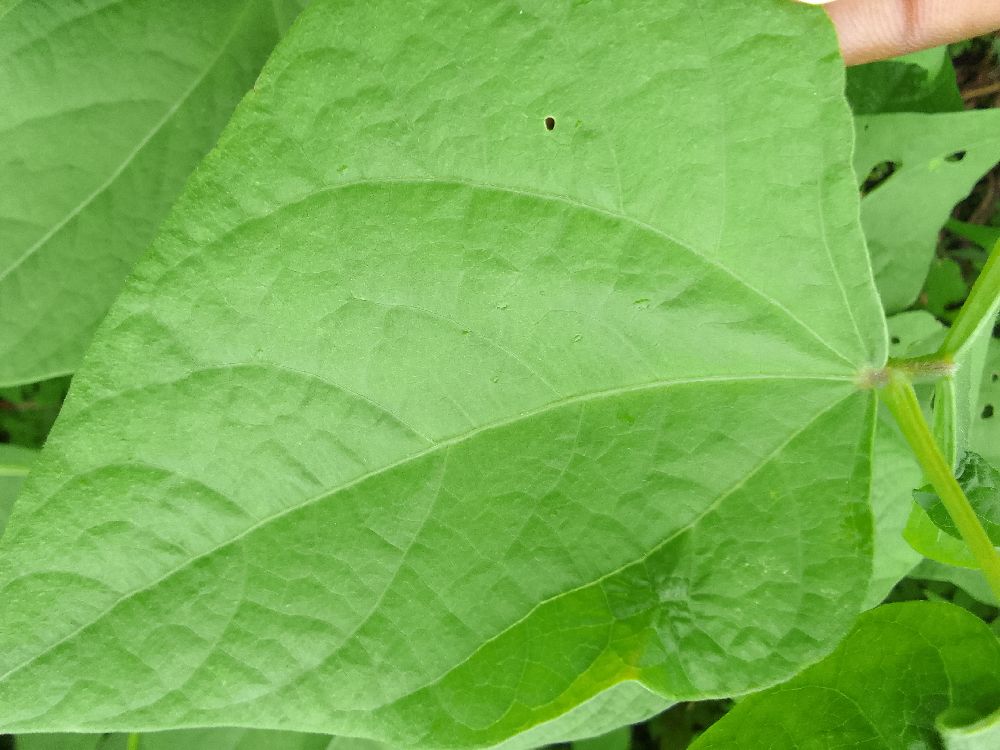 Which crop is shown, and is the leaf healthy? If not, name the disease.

common bean, healthy
